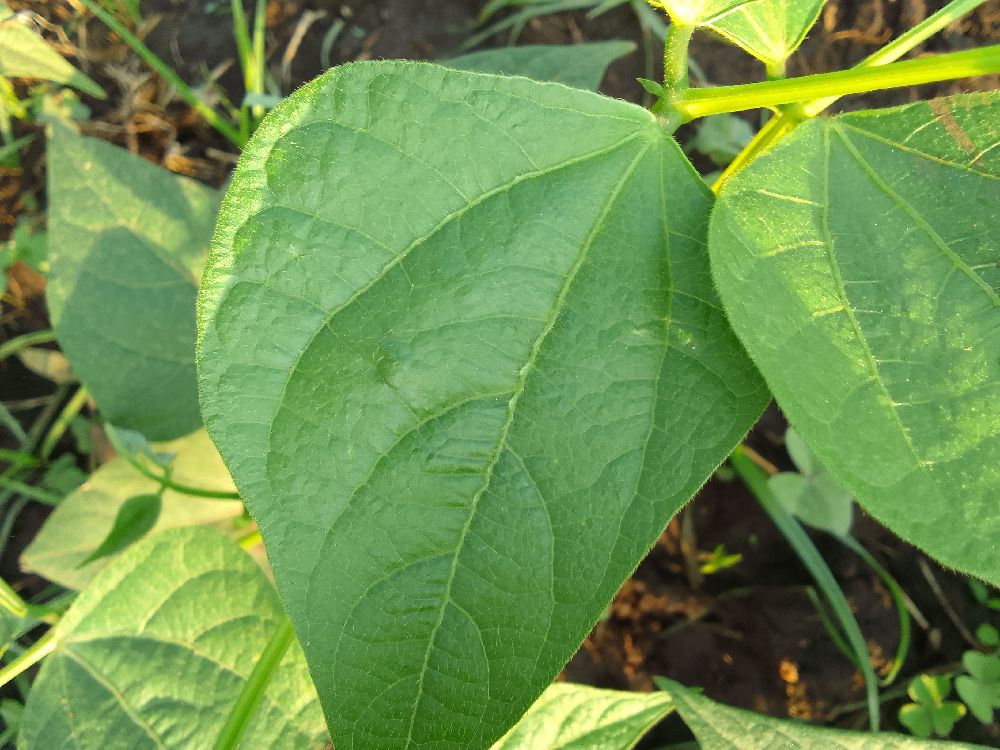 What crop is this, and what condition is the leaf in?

common bean, healthy
